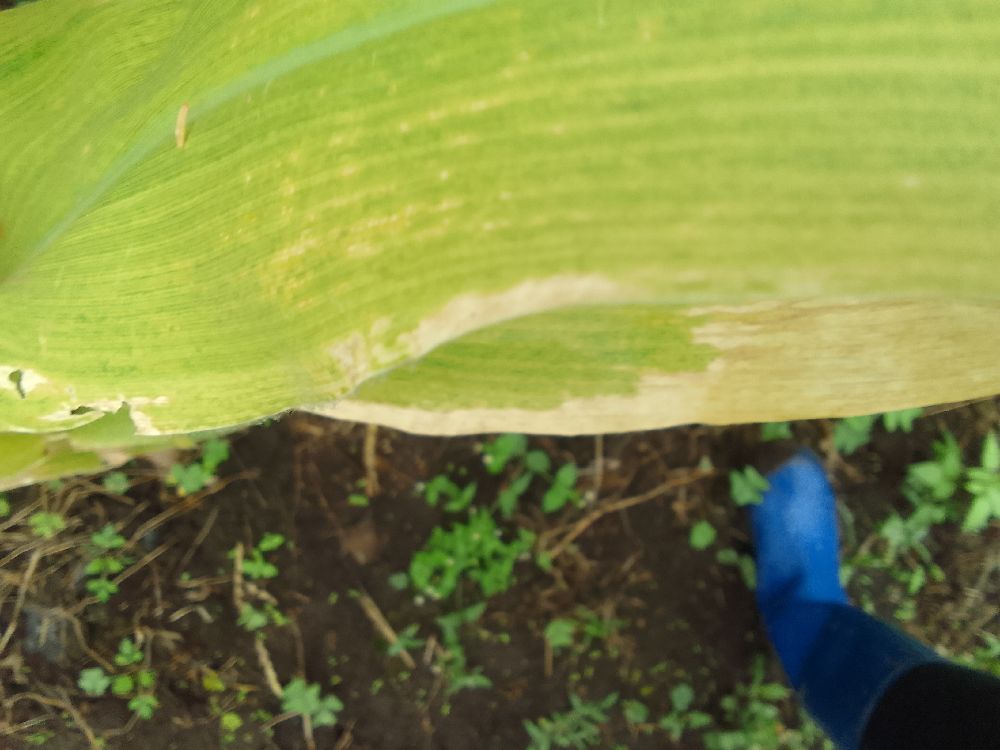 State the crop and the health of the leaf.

maize, maize lethal necrosis
